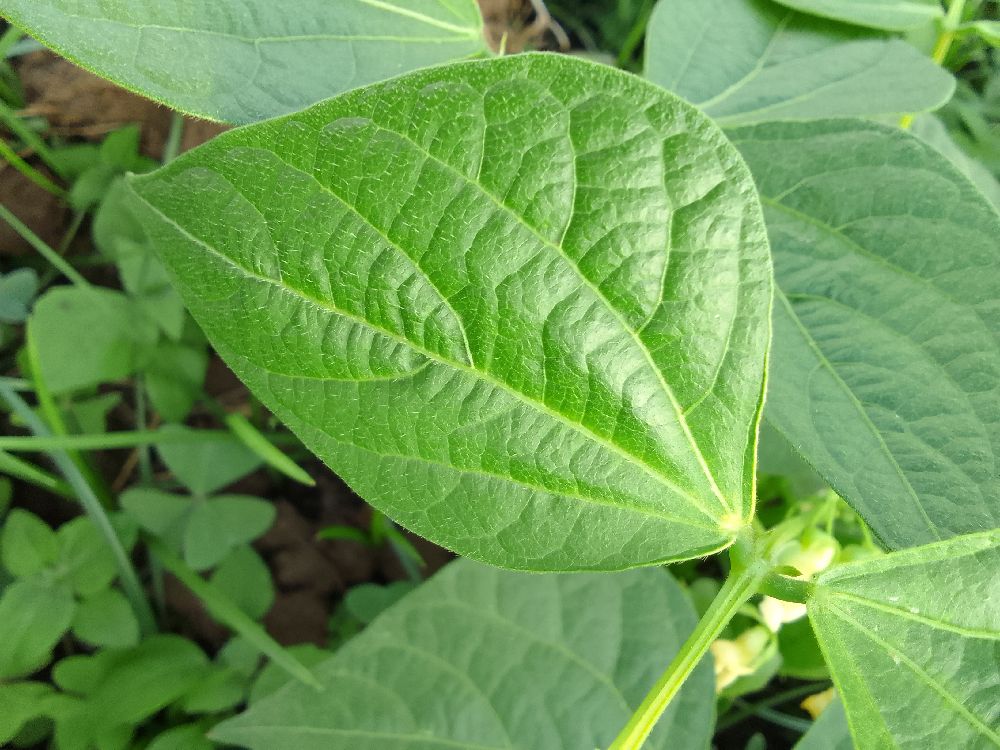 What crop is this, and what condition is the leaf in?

common bean, healthy
